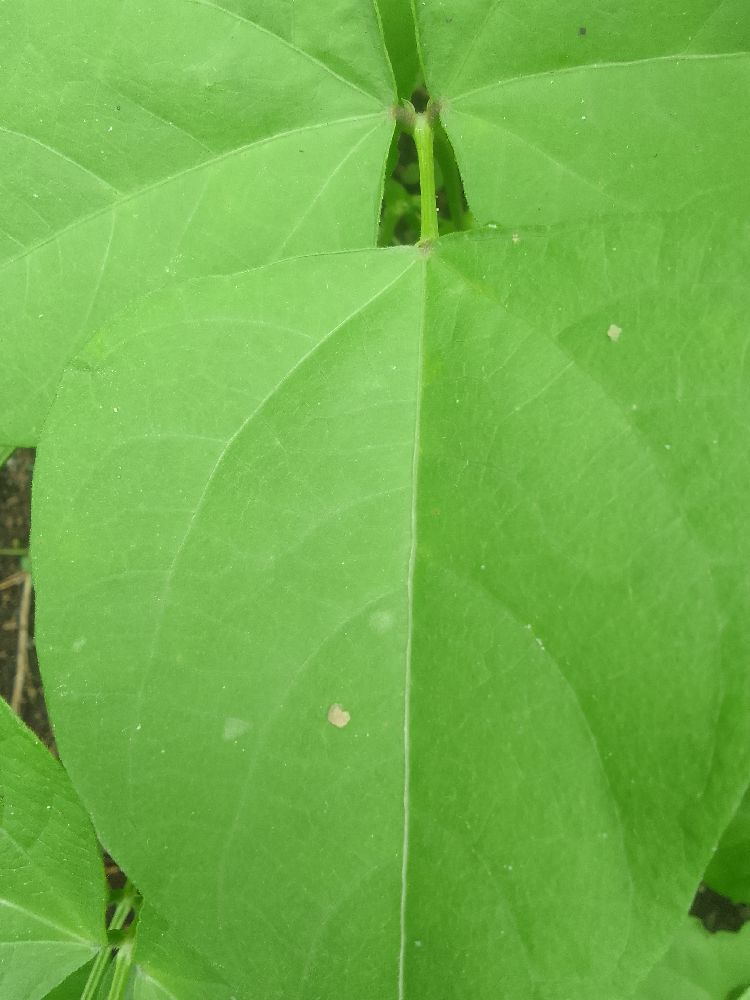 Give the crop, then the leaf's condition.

common bean, healthy
